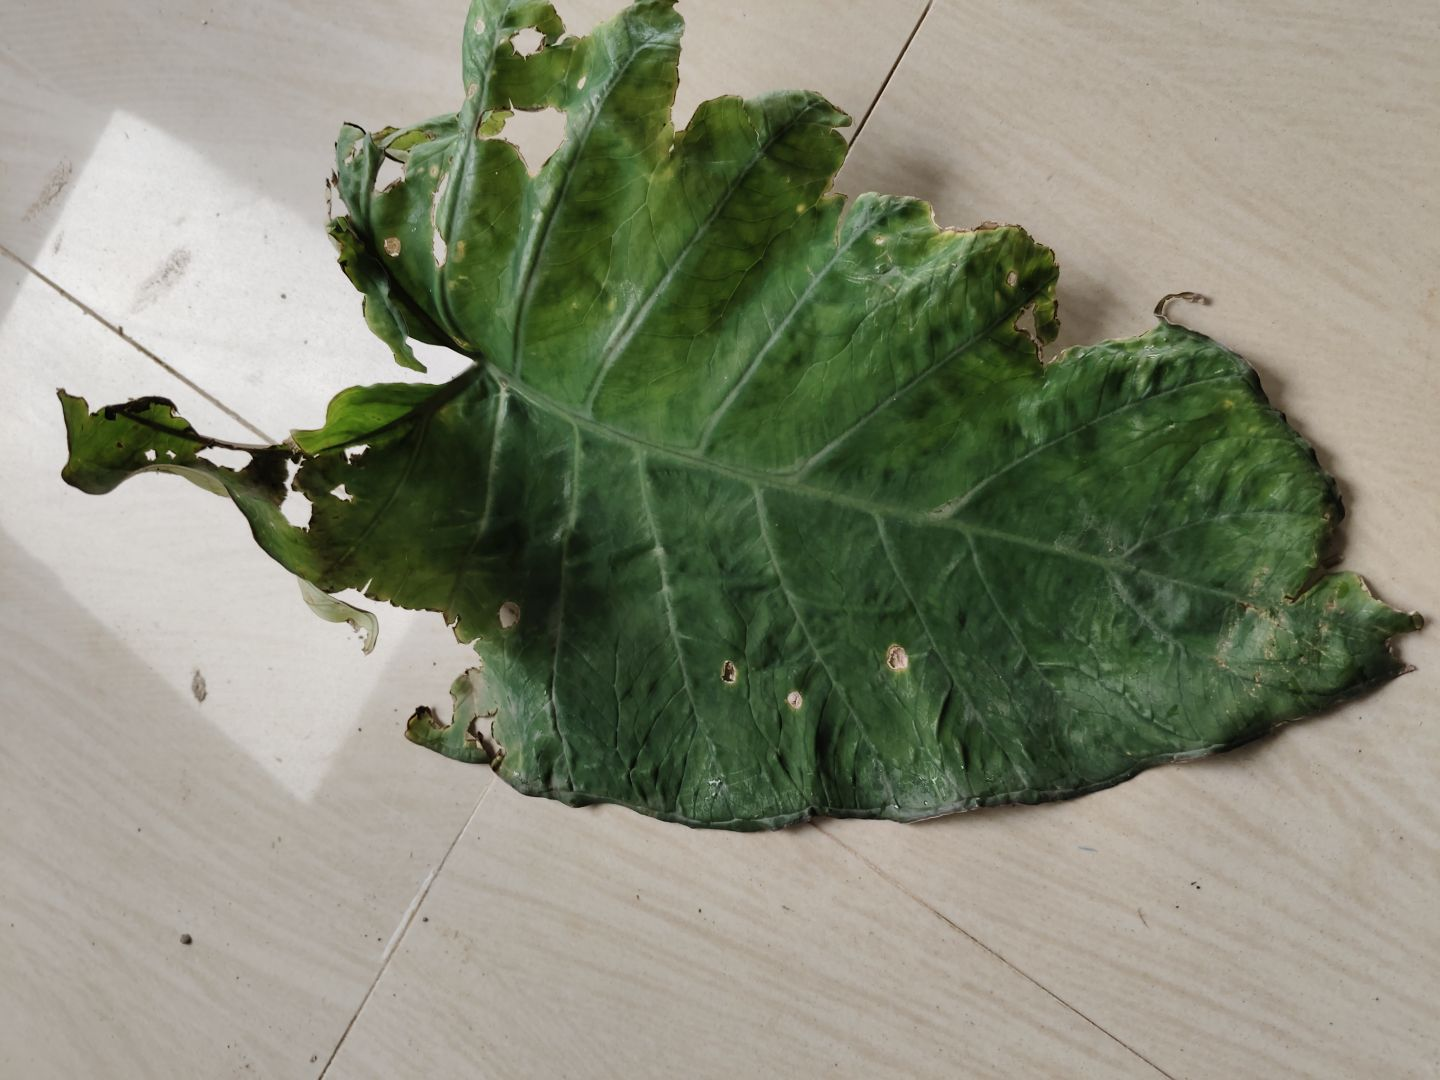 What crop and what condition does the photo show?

taro, leaf blight
